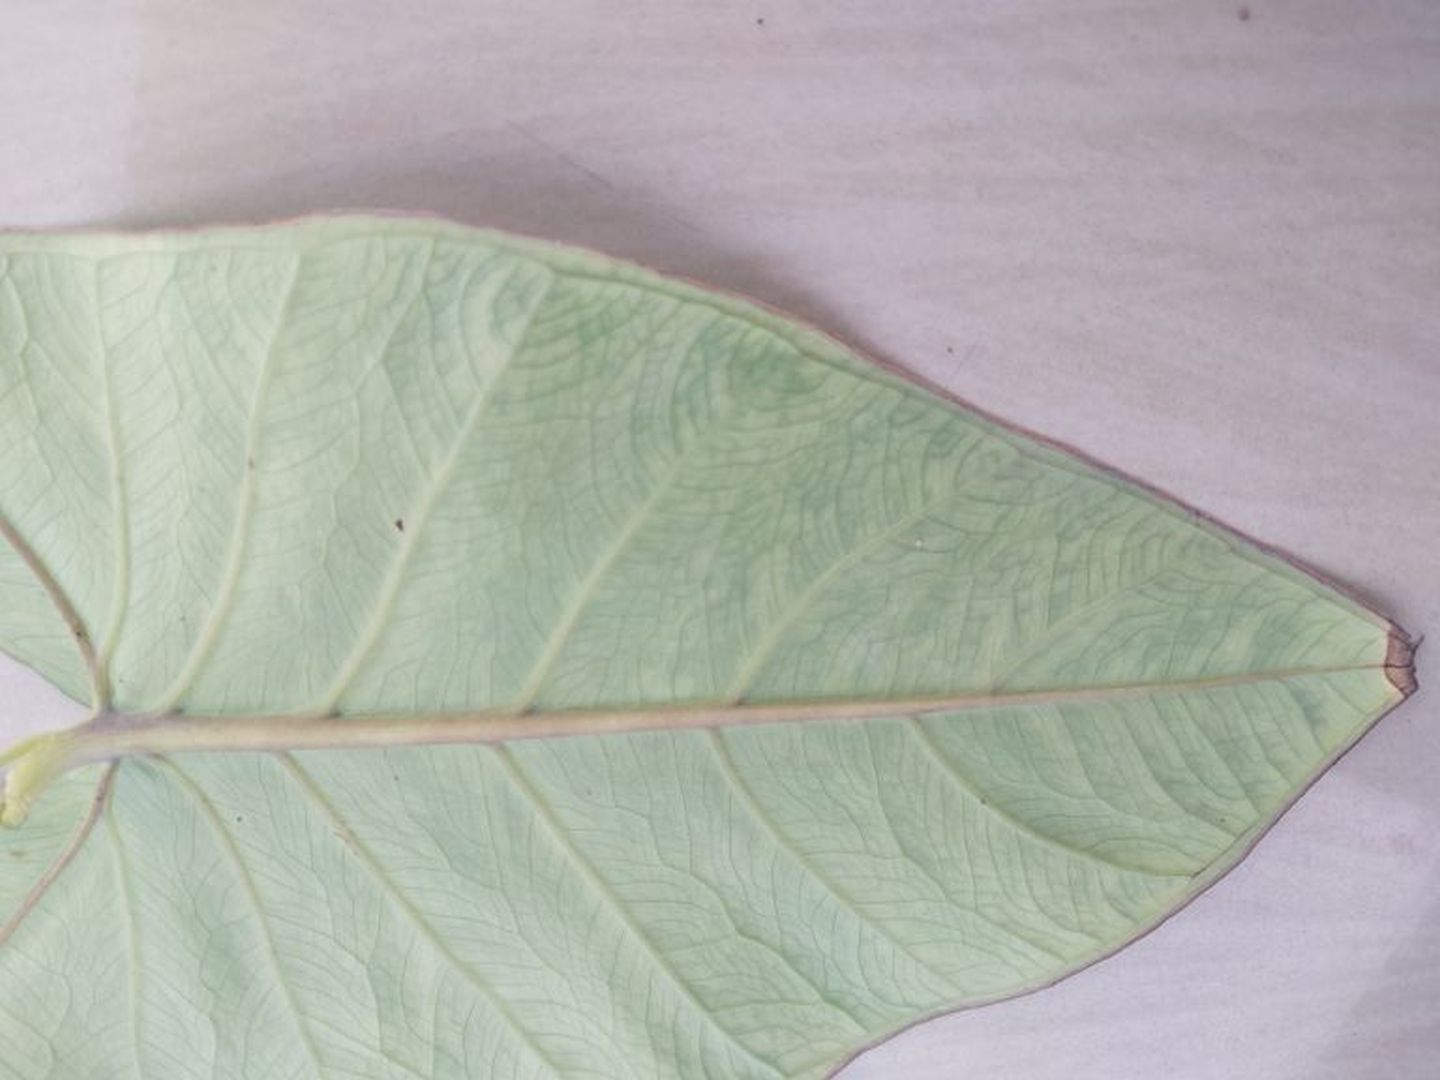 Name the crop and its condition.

taro, mosaic
